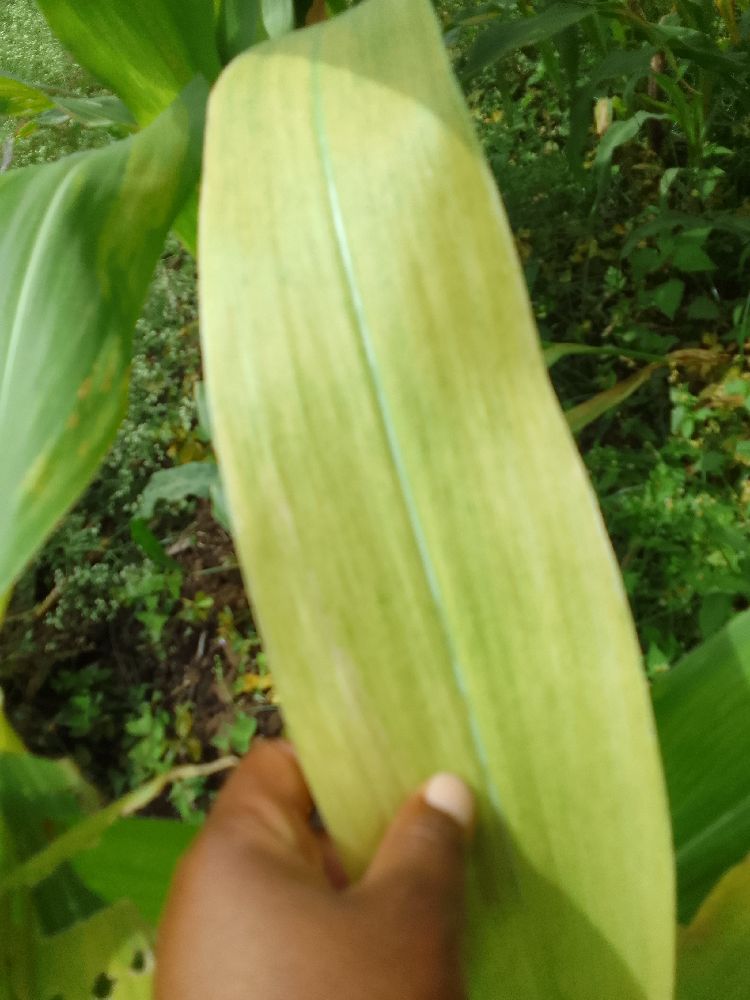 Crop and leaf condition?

maize, maize lethal necrosis
